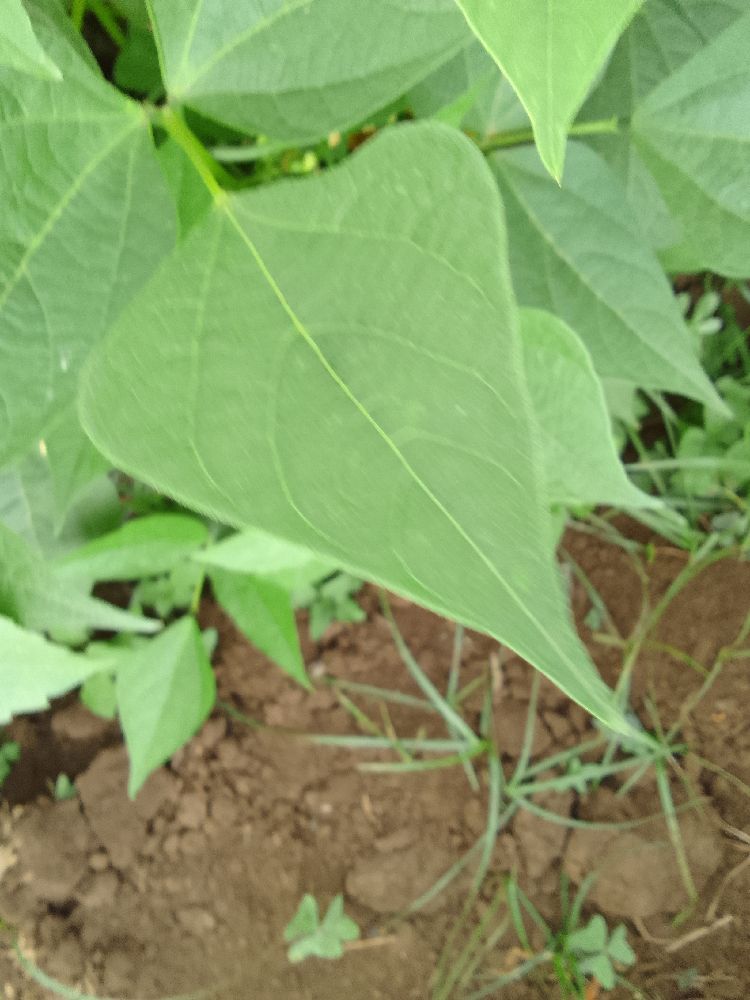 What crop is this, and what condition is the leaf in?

common bean, healthy
